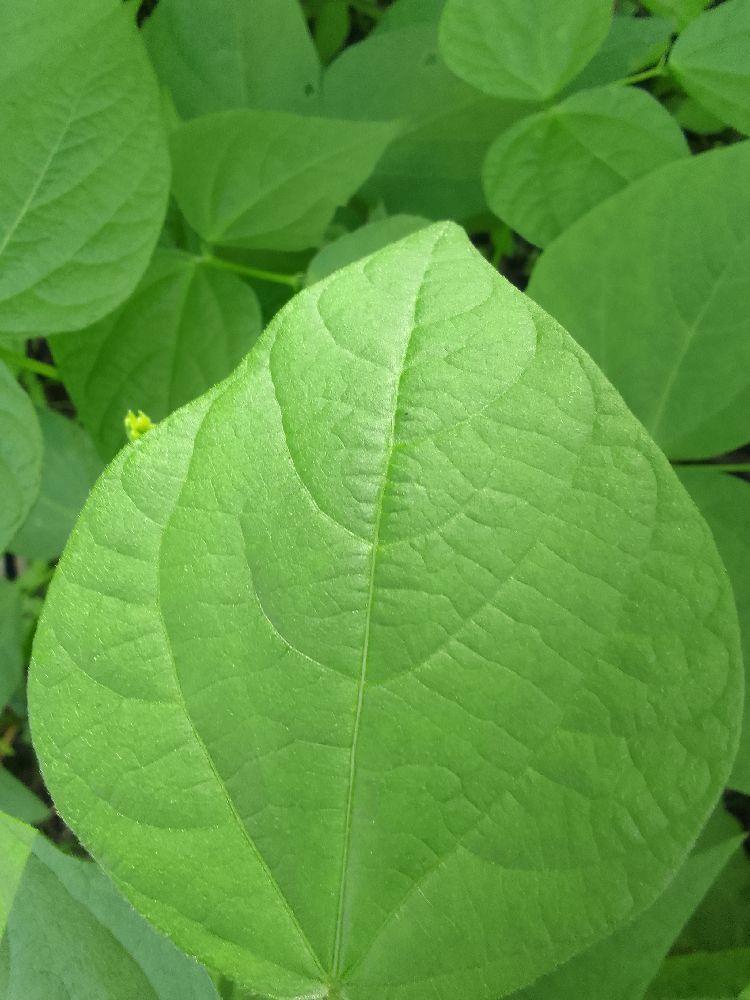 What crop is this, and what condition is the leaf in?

common bean, healthy
